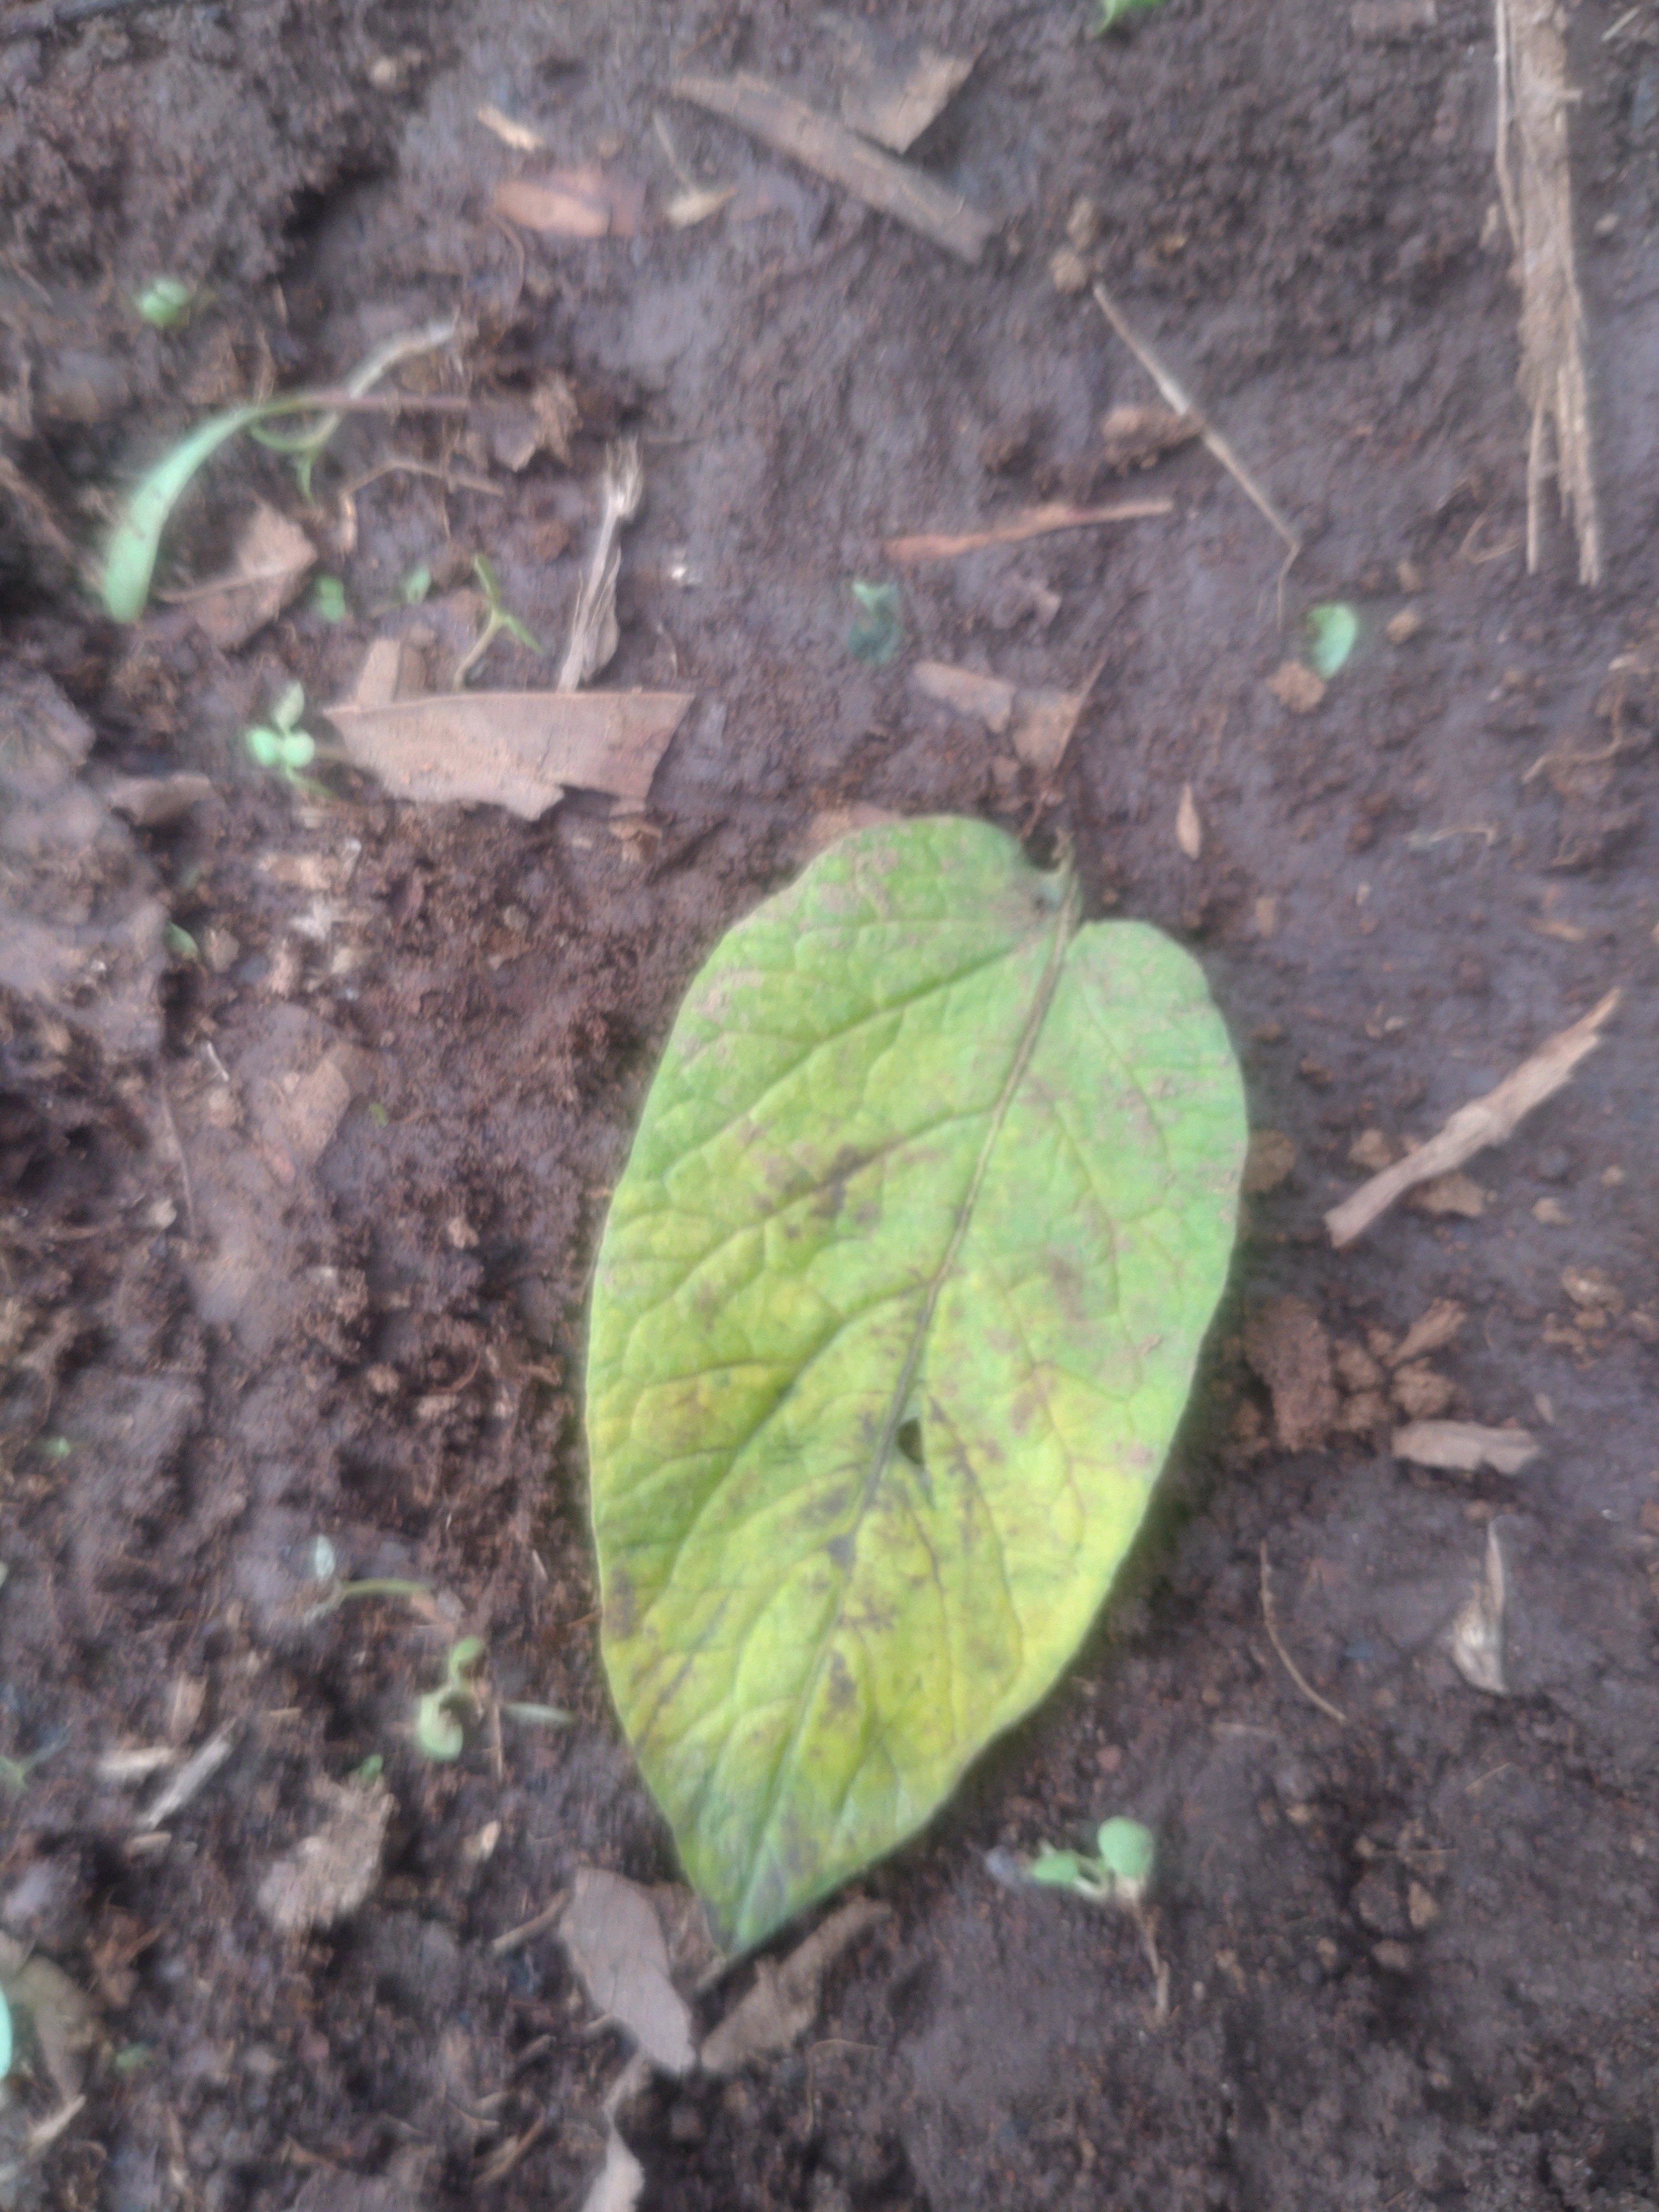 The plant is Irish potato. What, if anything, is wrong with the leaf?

late blight
